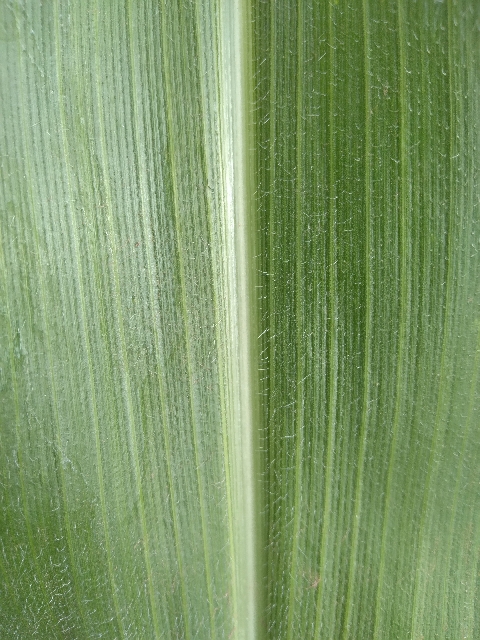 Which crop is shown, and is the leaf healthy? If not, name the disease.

maize, healthy
